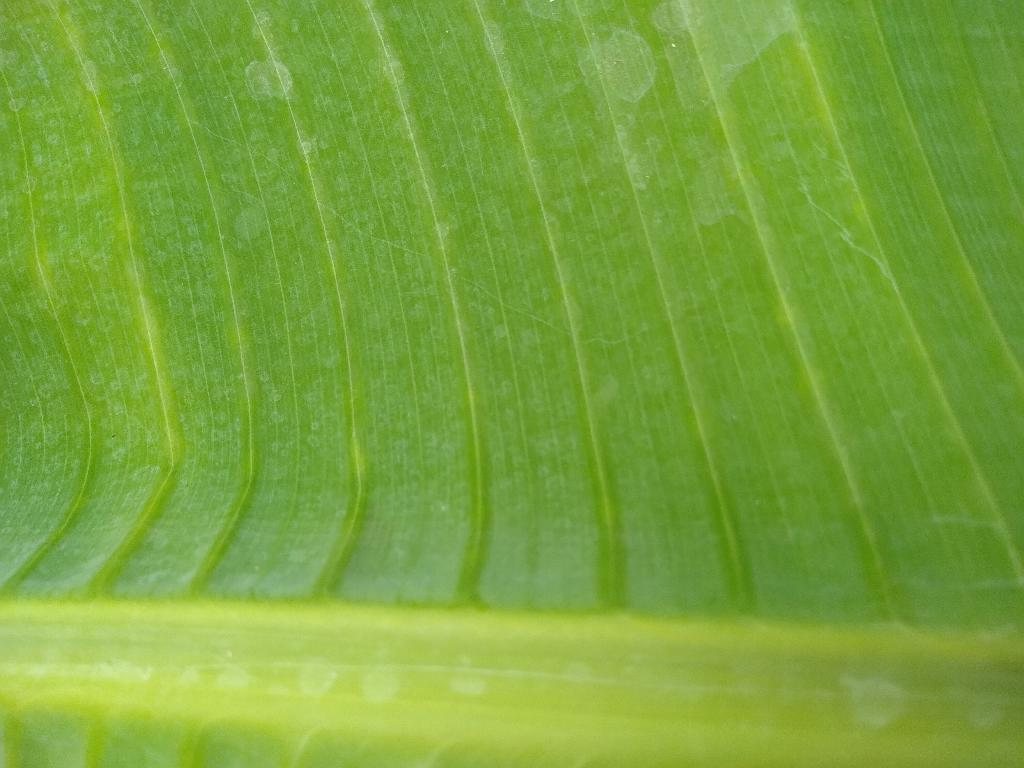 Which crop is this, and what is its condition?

banana, healthy
